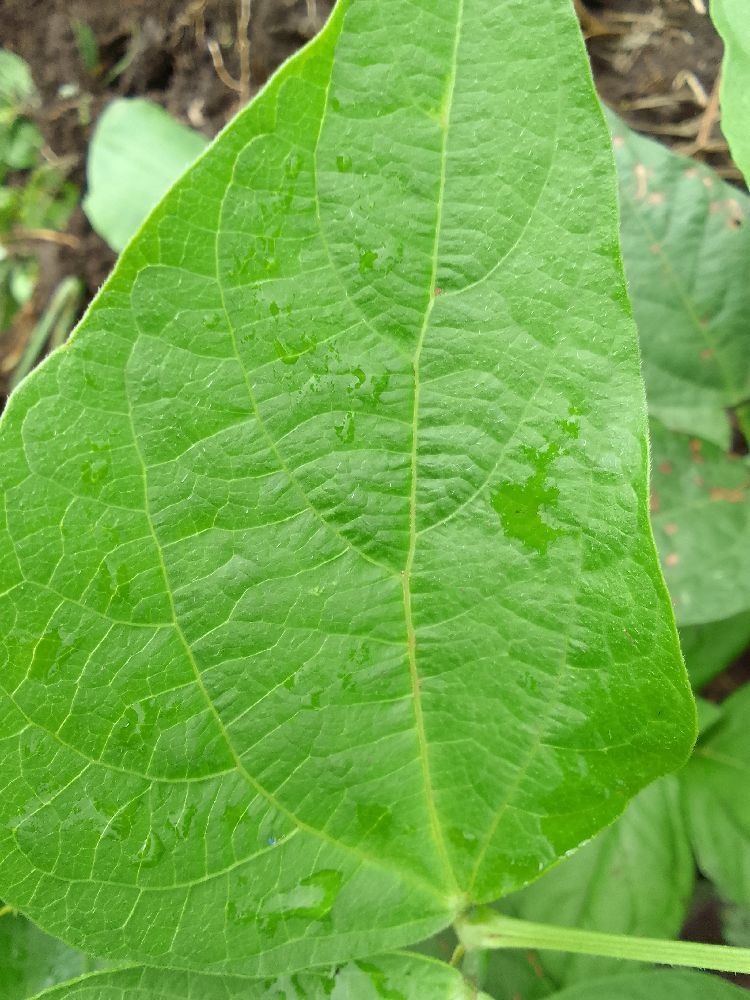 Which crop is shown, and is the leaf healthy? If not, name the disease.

common bean, healthy
